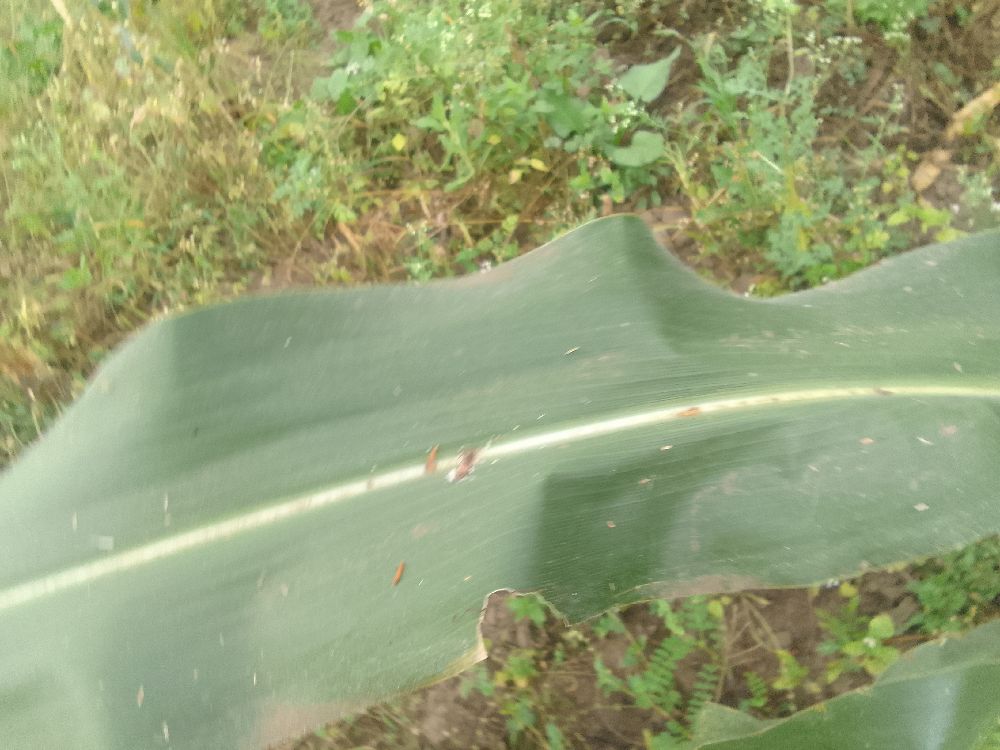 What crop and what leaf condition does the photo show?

maize, healthy
